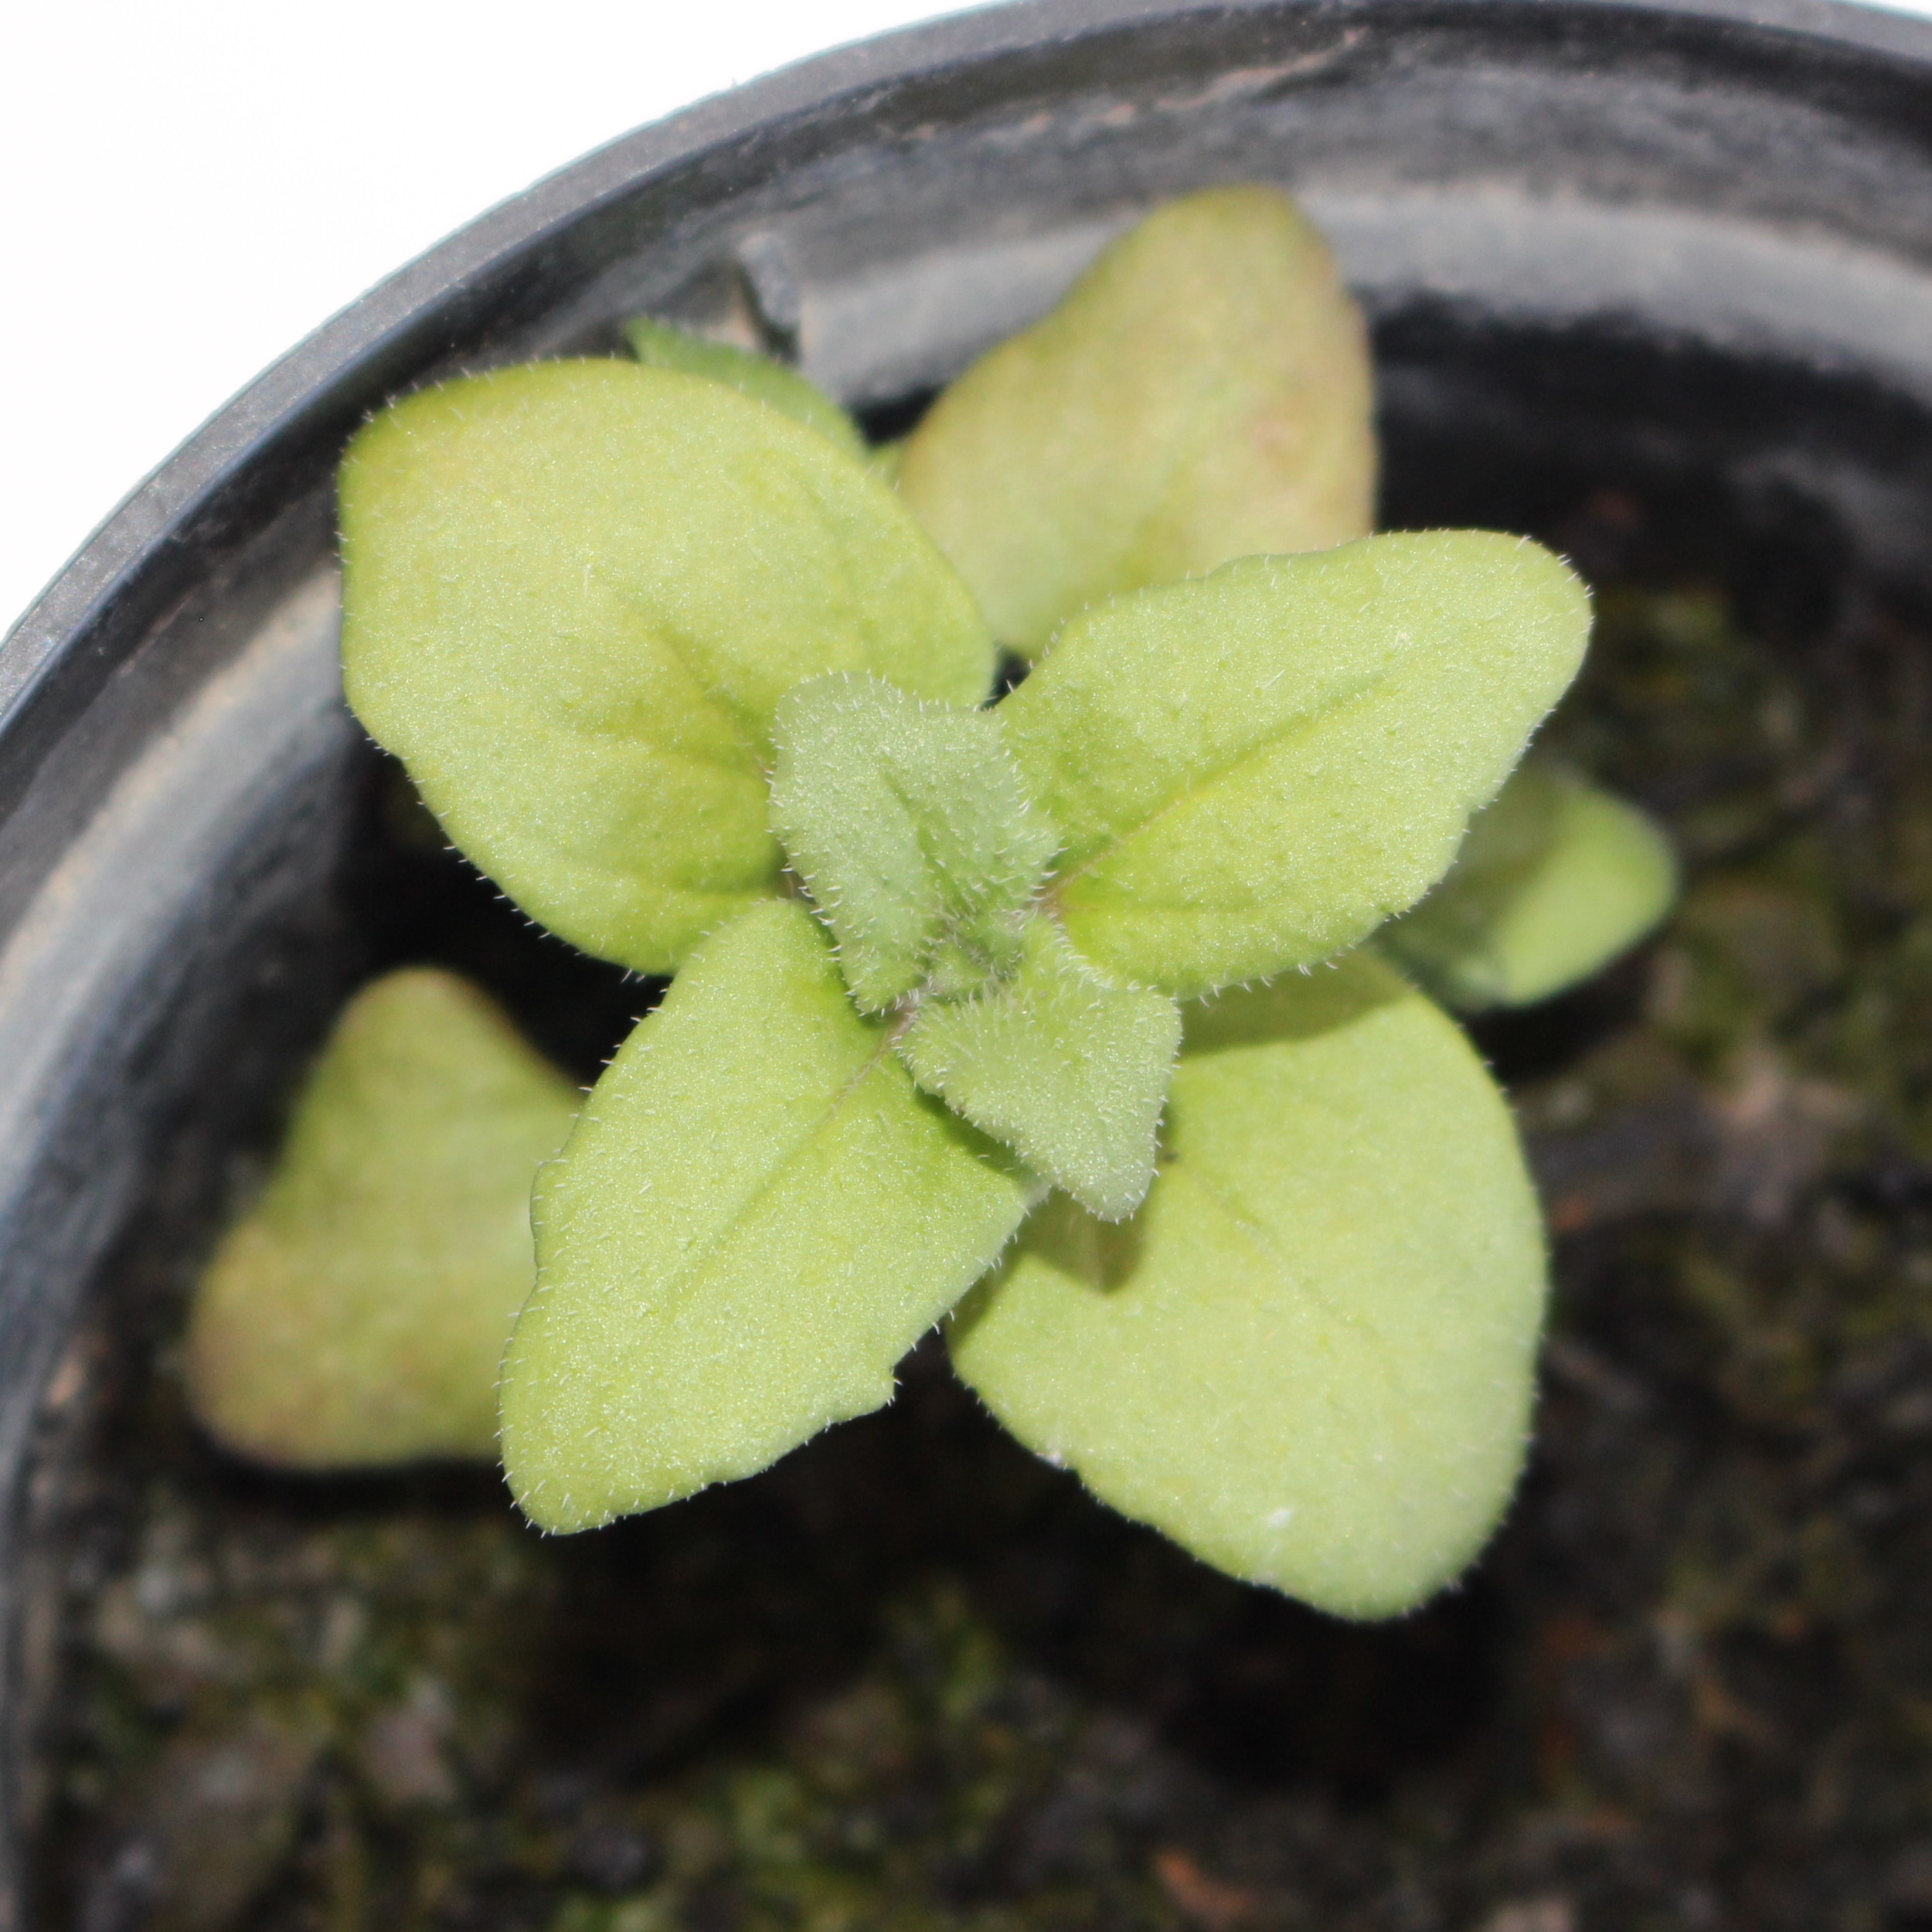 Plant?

Veronica persica
